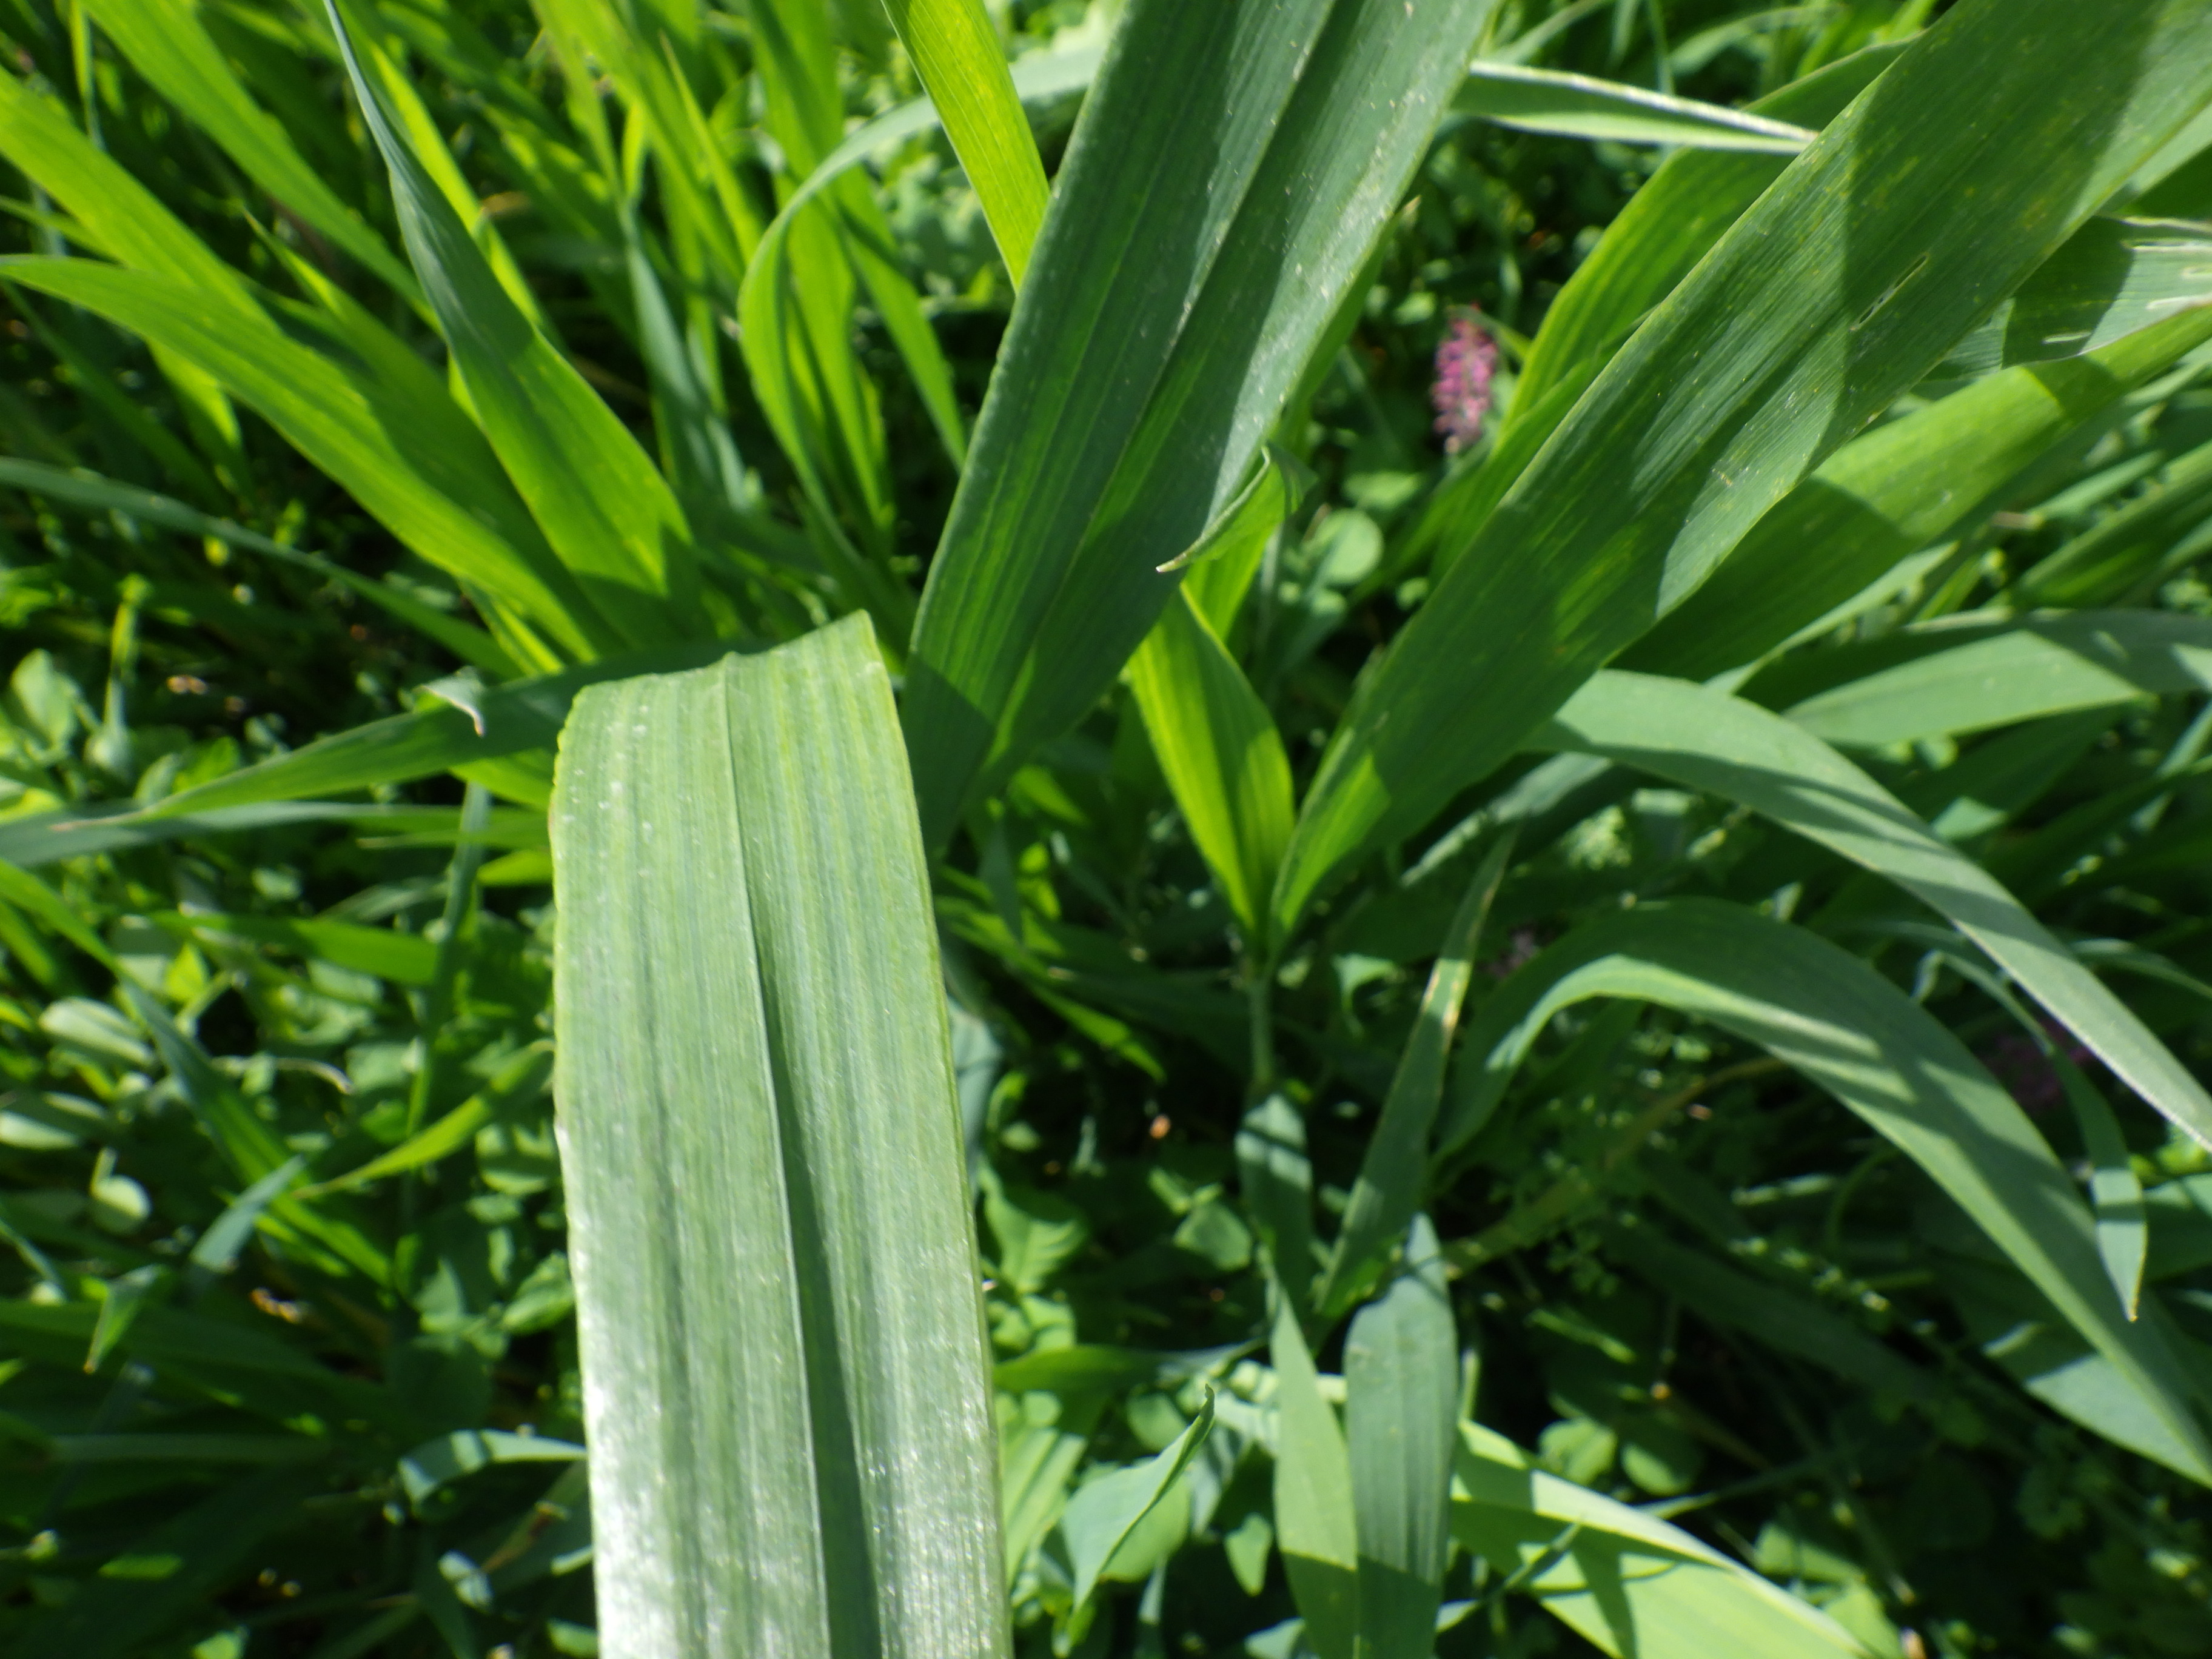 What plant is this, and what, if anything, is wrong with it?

wheat, healthy
